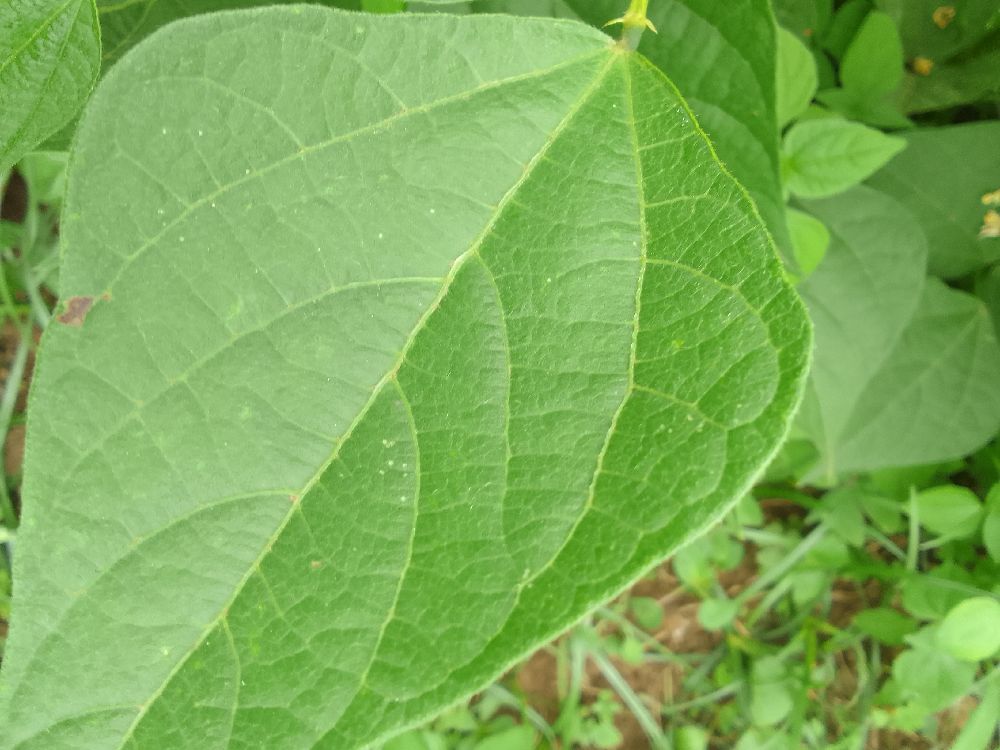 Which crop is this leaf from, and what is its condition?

common bean, healthy
